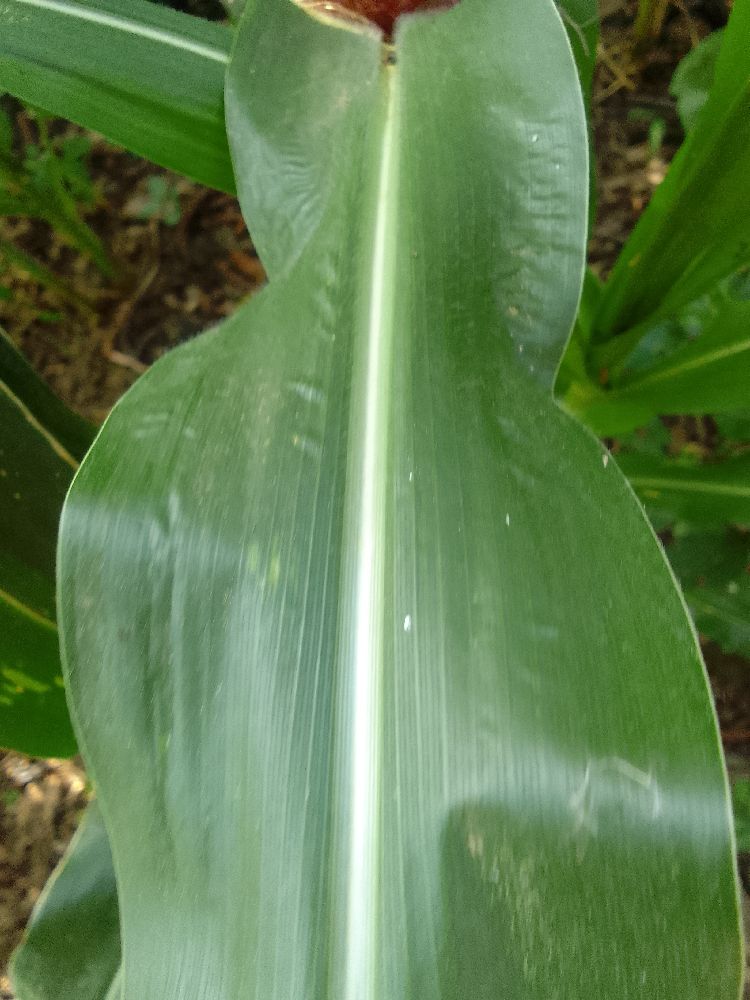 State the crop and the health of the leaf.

maize, healthy
